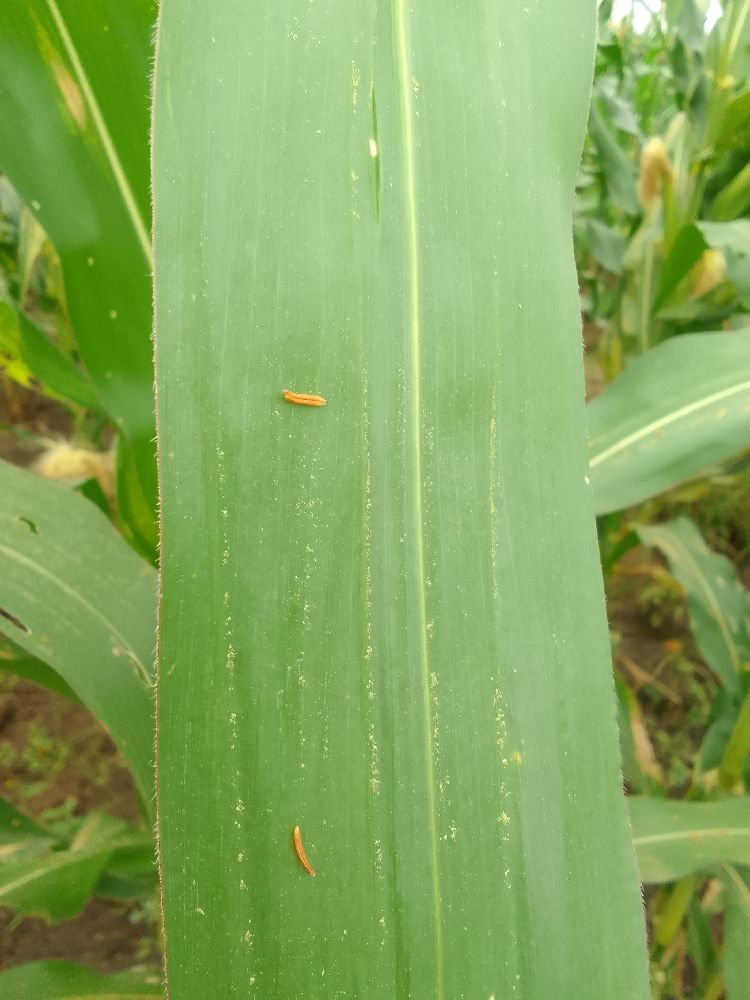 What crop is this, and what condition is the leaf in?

maize, healthy
